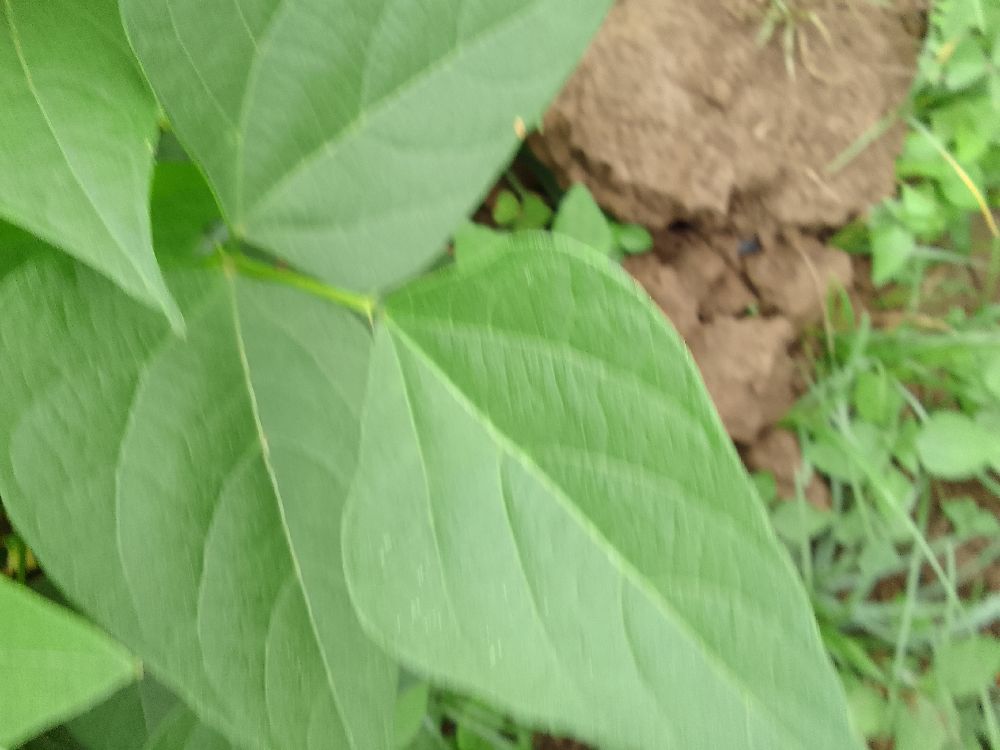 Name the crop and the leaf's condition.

common bean, healthy
